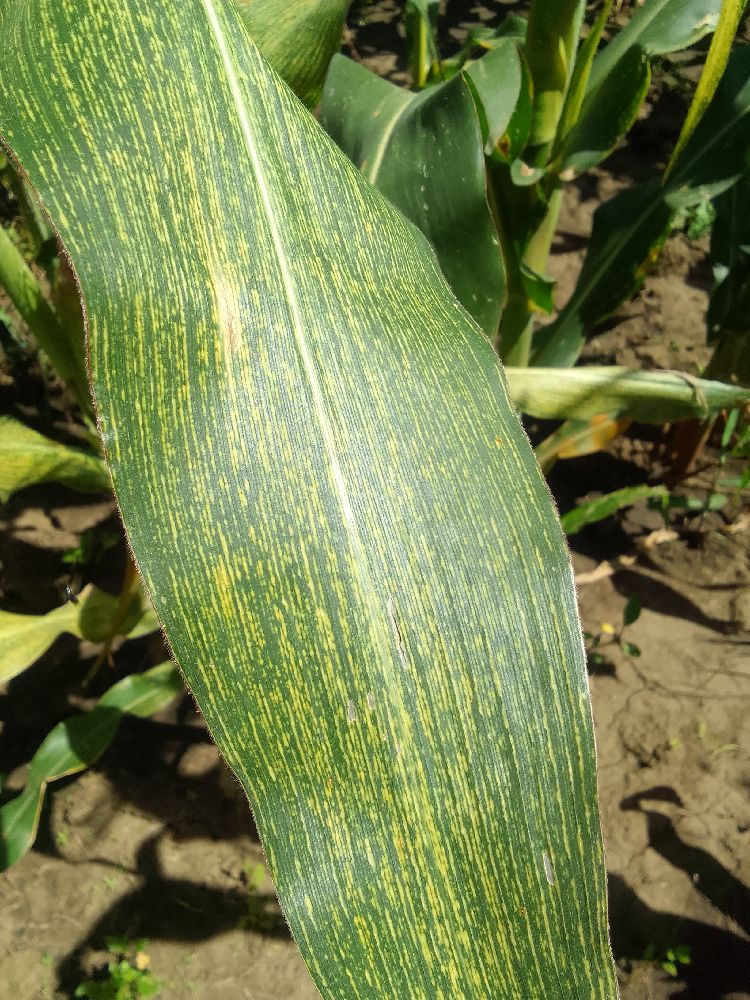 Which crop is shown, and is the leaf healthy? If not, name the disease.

maize, maize streak virus
